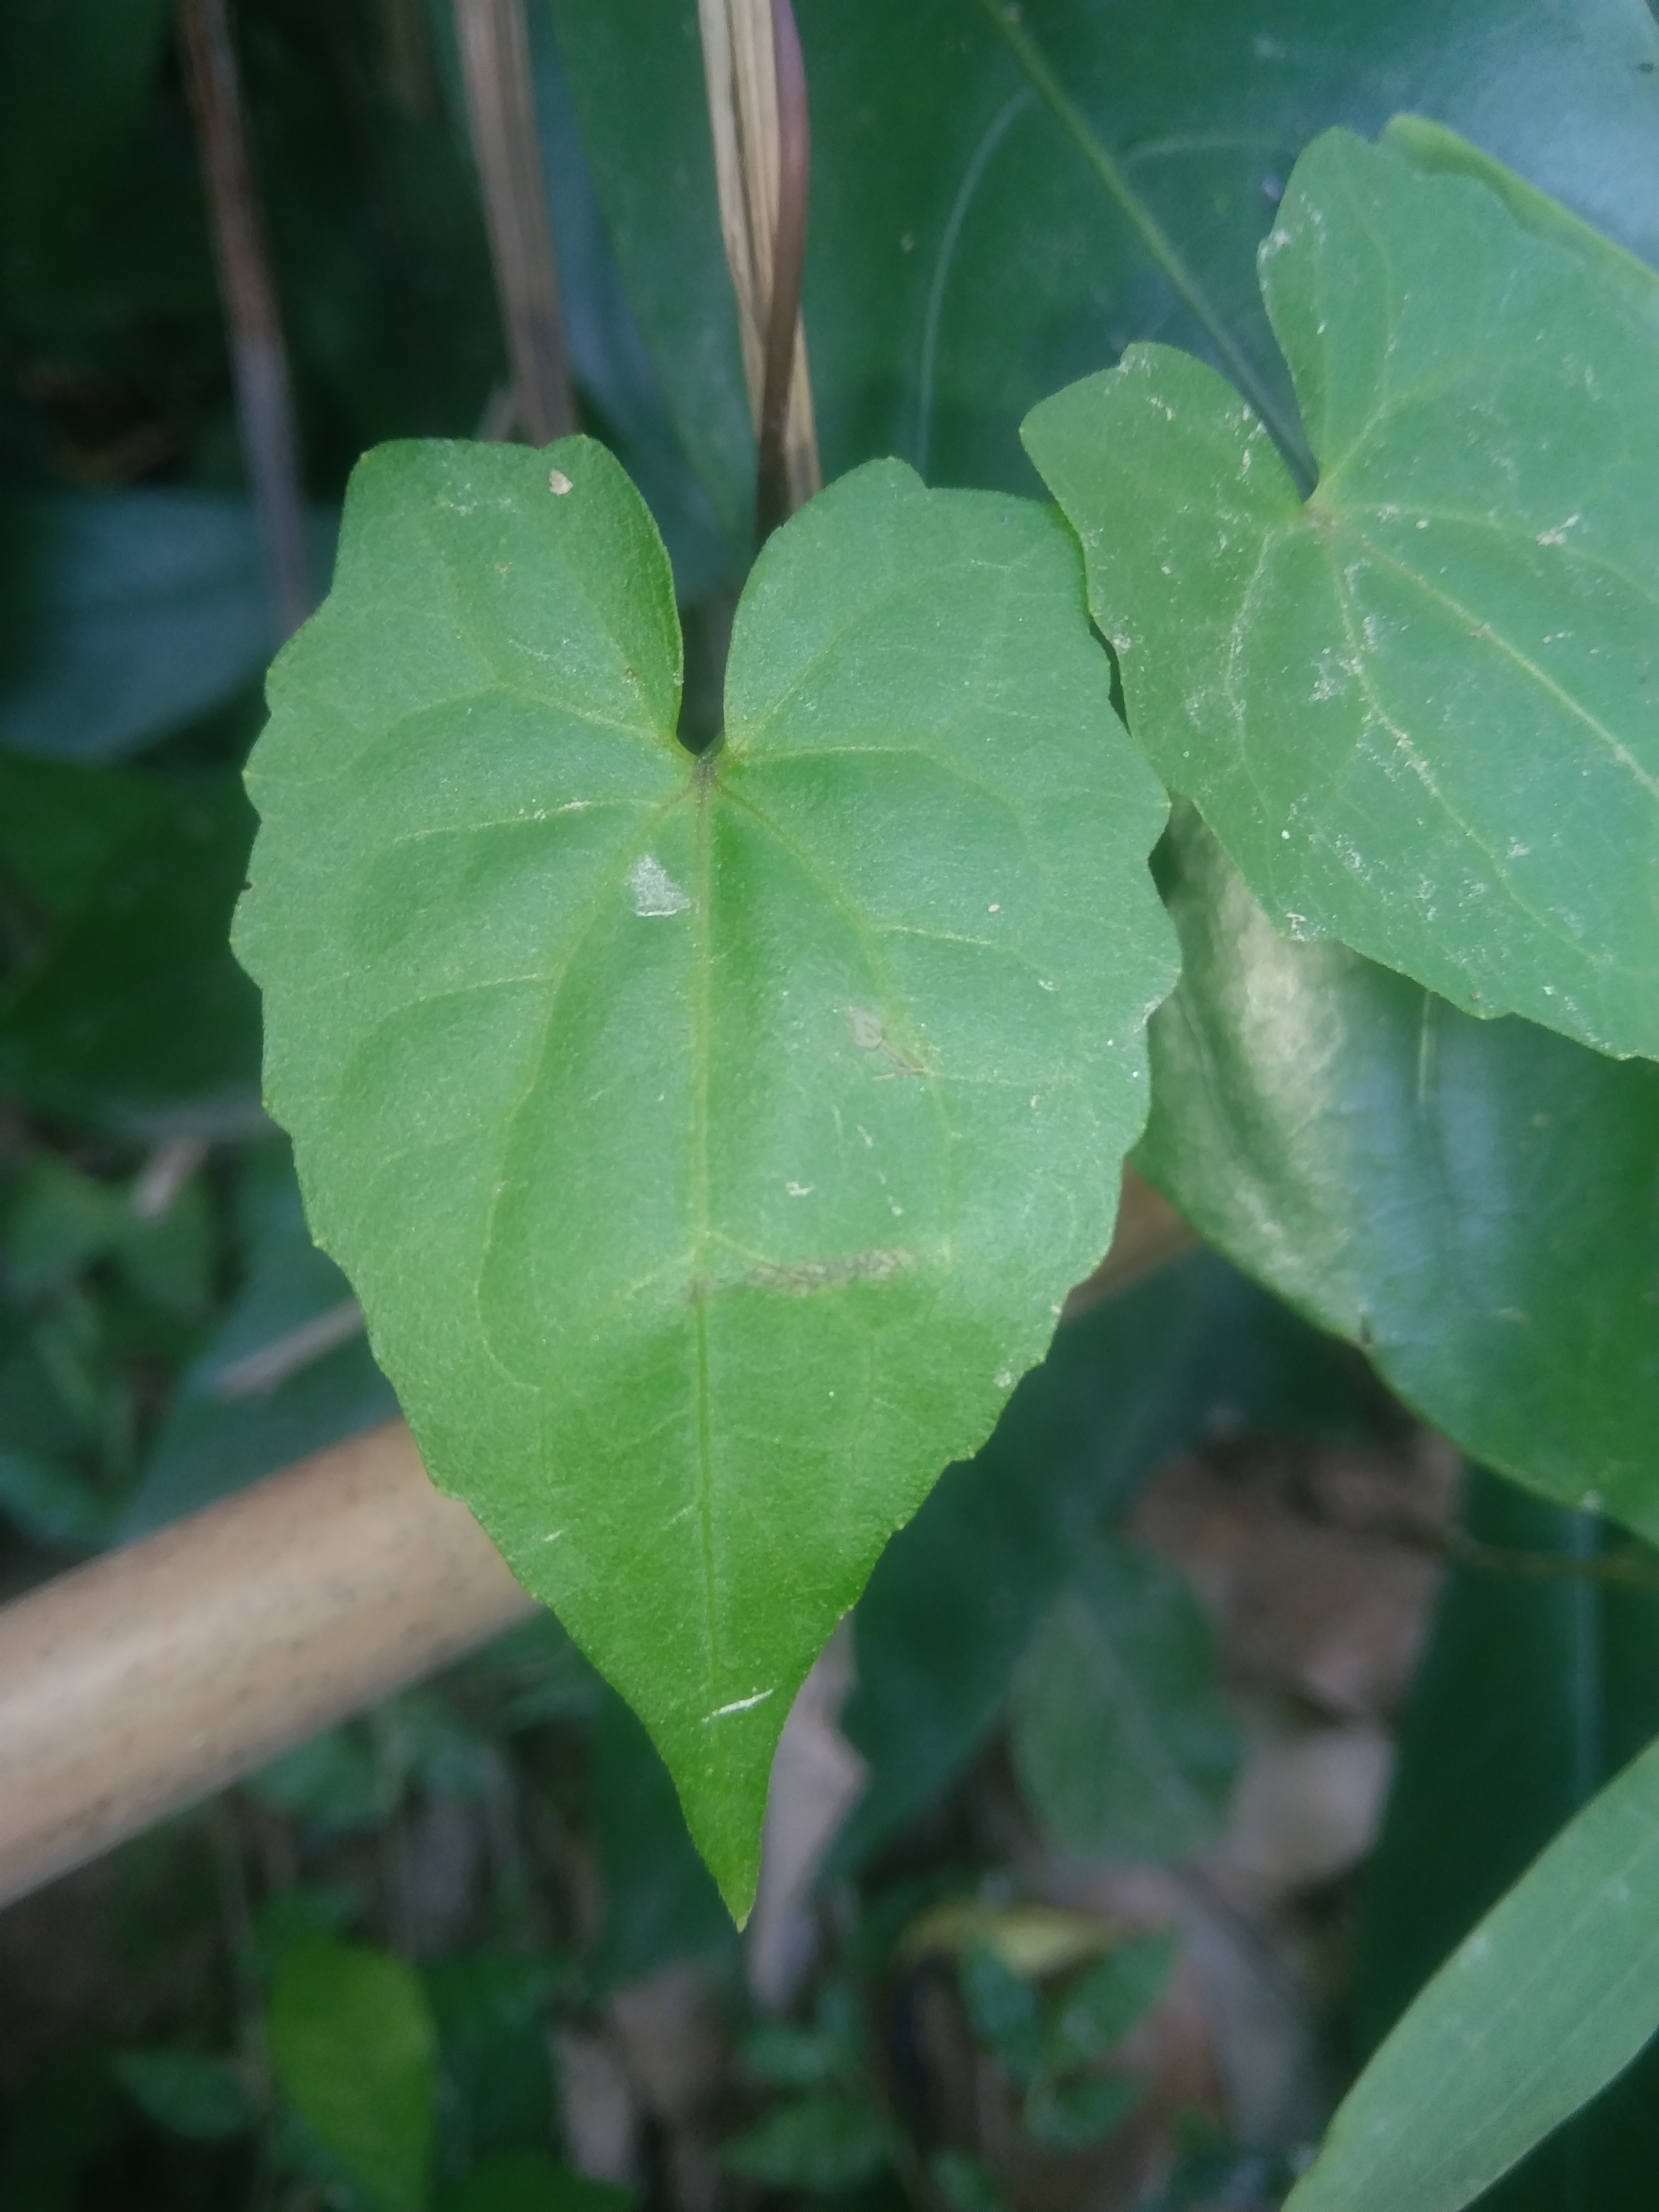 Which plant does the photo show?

bitter vine
